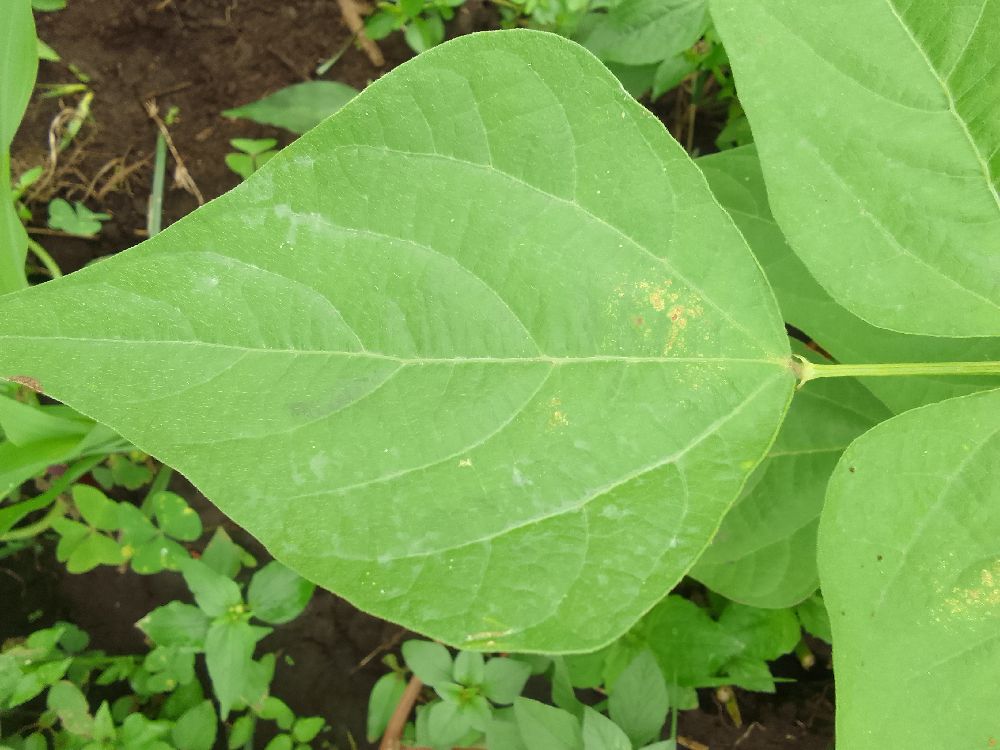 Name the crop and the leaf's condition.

common bean, healthy
